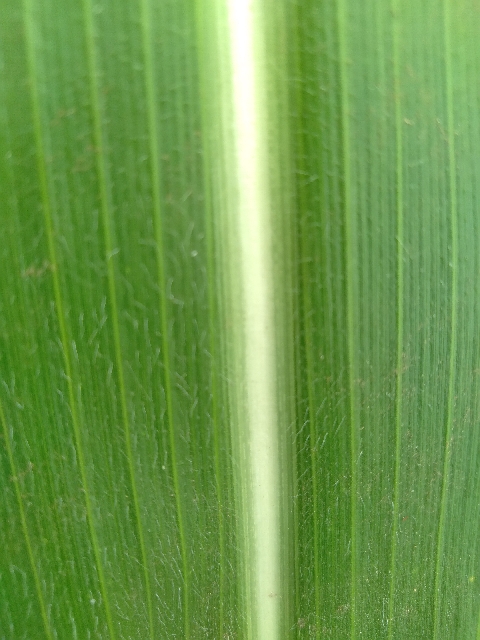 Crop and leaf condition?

maize, healthy
